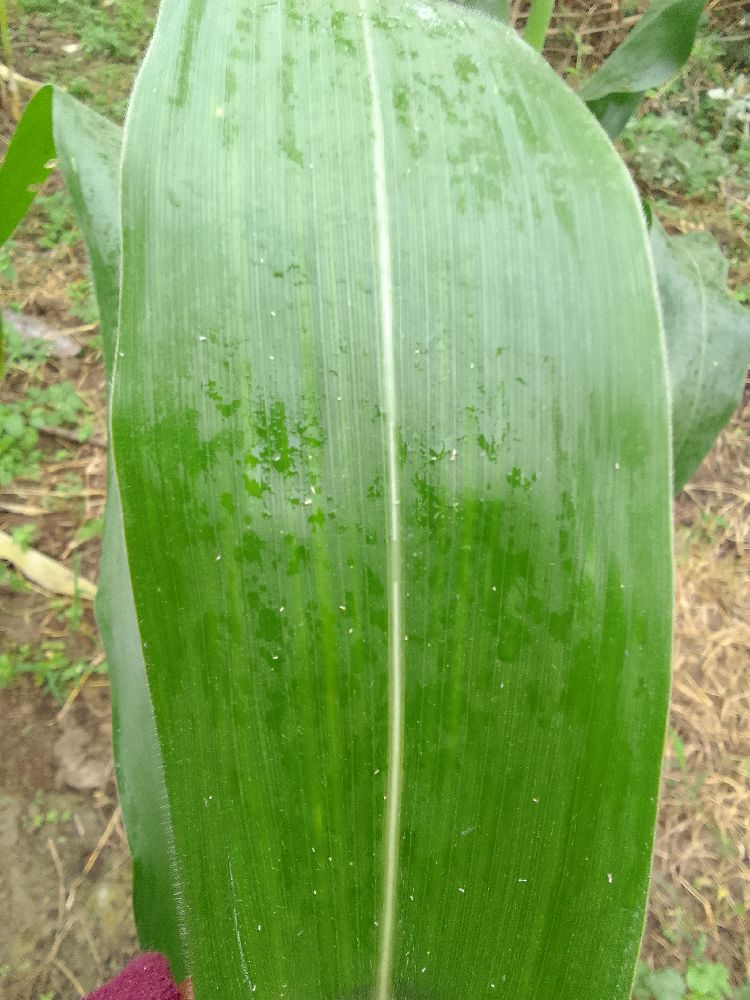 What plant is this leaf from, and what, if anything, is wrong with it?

maize, healthy
